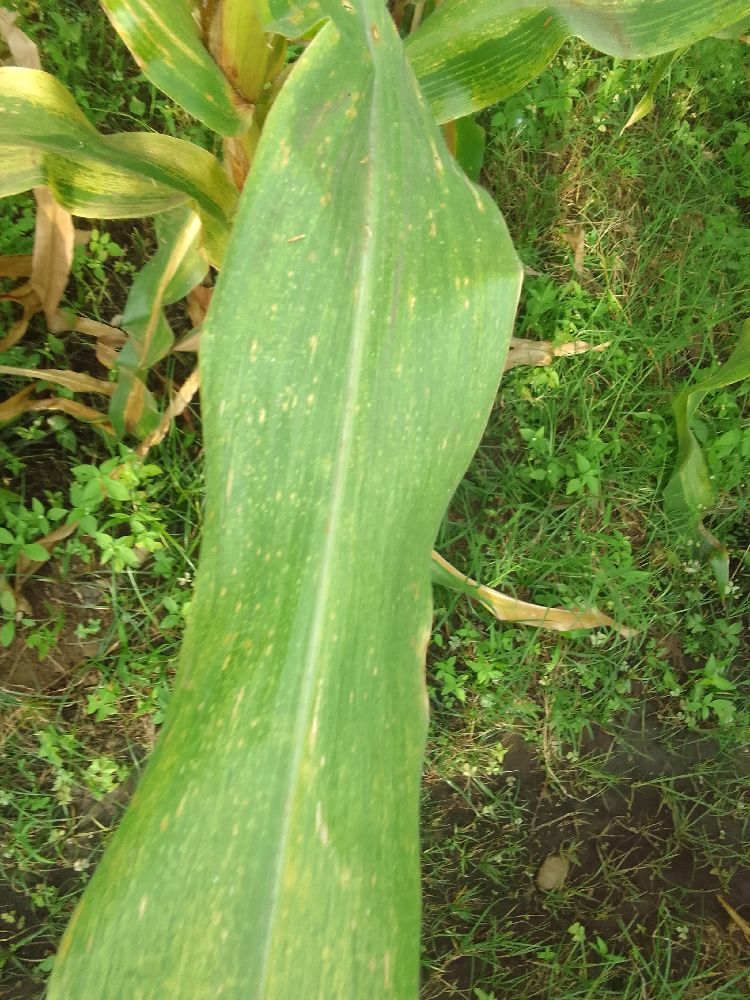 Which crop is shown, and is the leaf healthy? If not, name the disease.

maize, maize lethal necrosis
